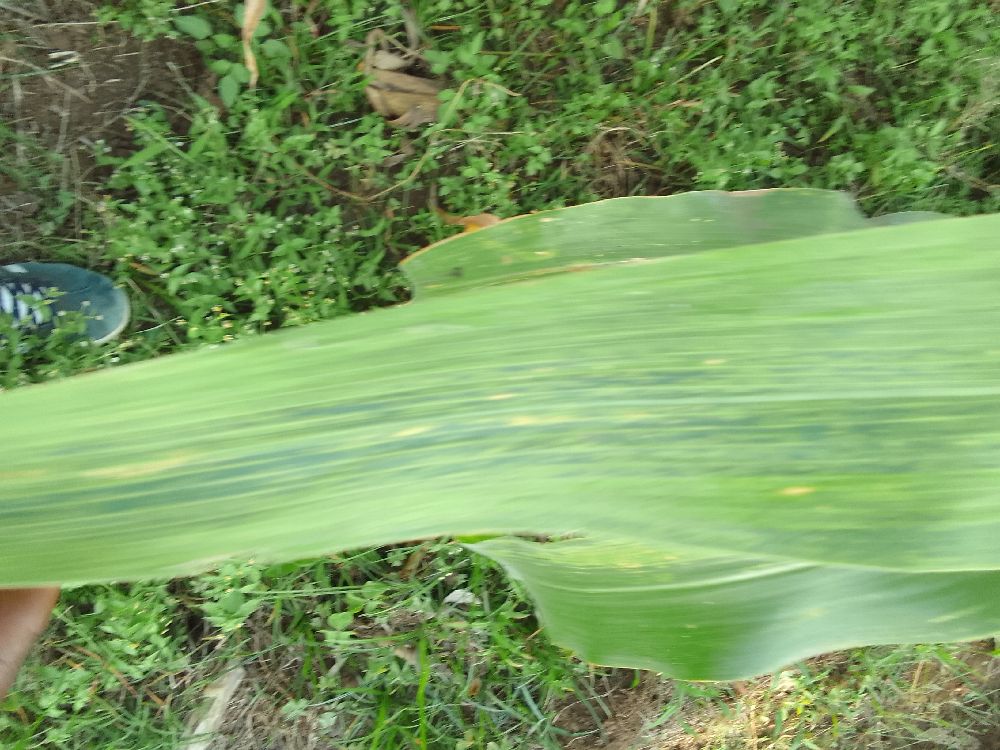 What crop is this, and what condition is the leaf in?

maize, maize lethal necrosis
